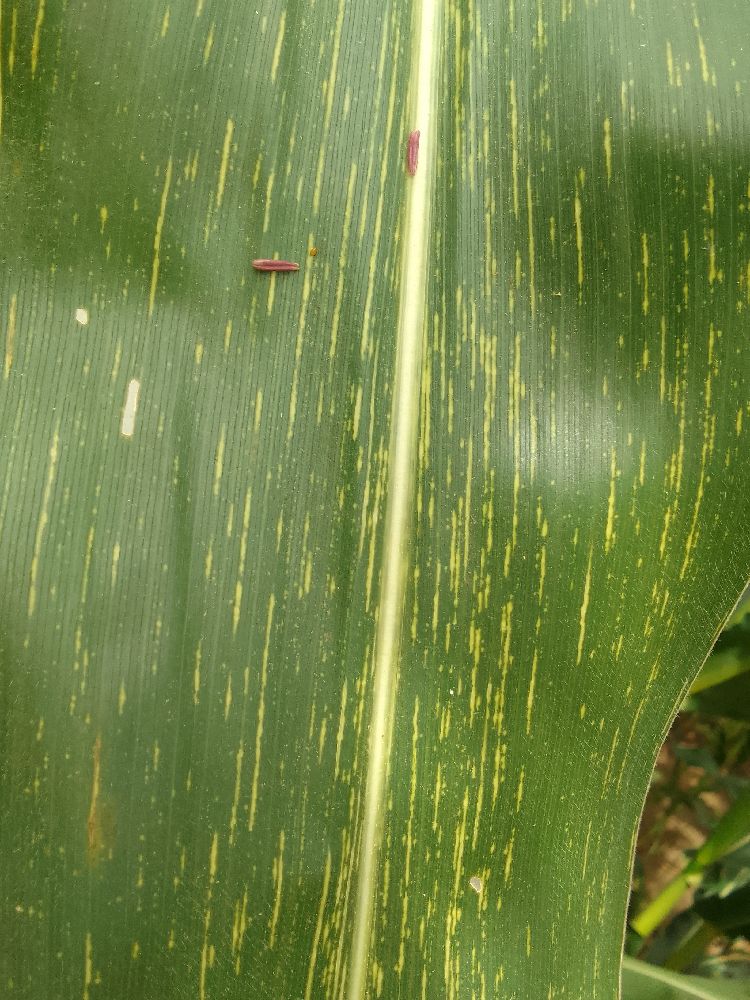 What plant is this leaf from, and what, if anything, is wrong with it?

maize, maize streak virus
